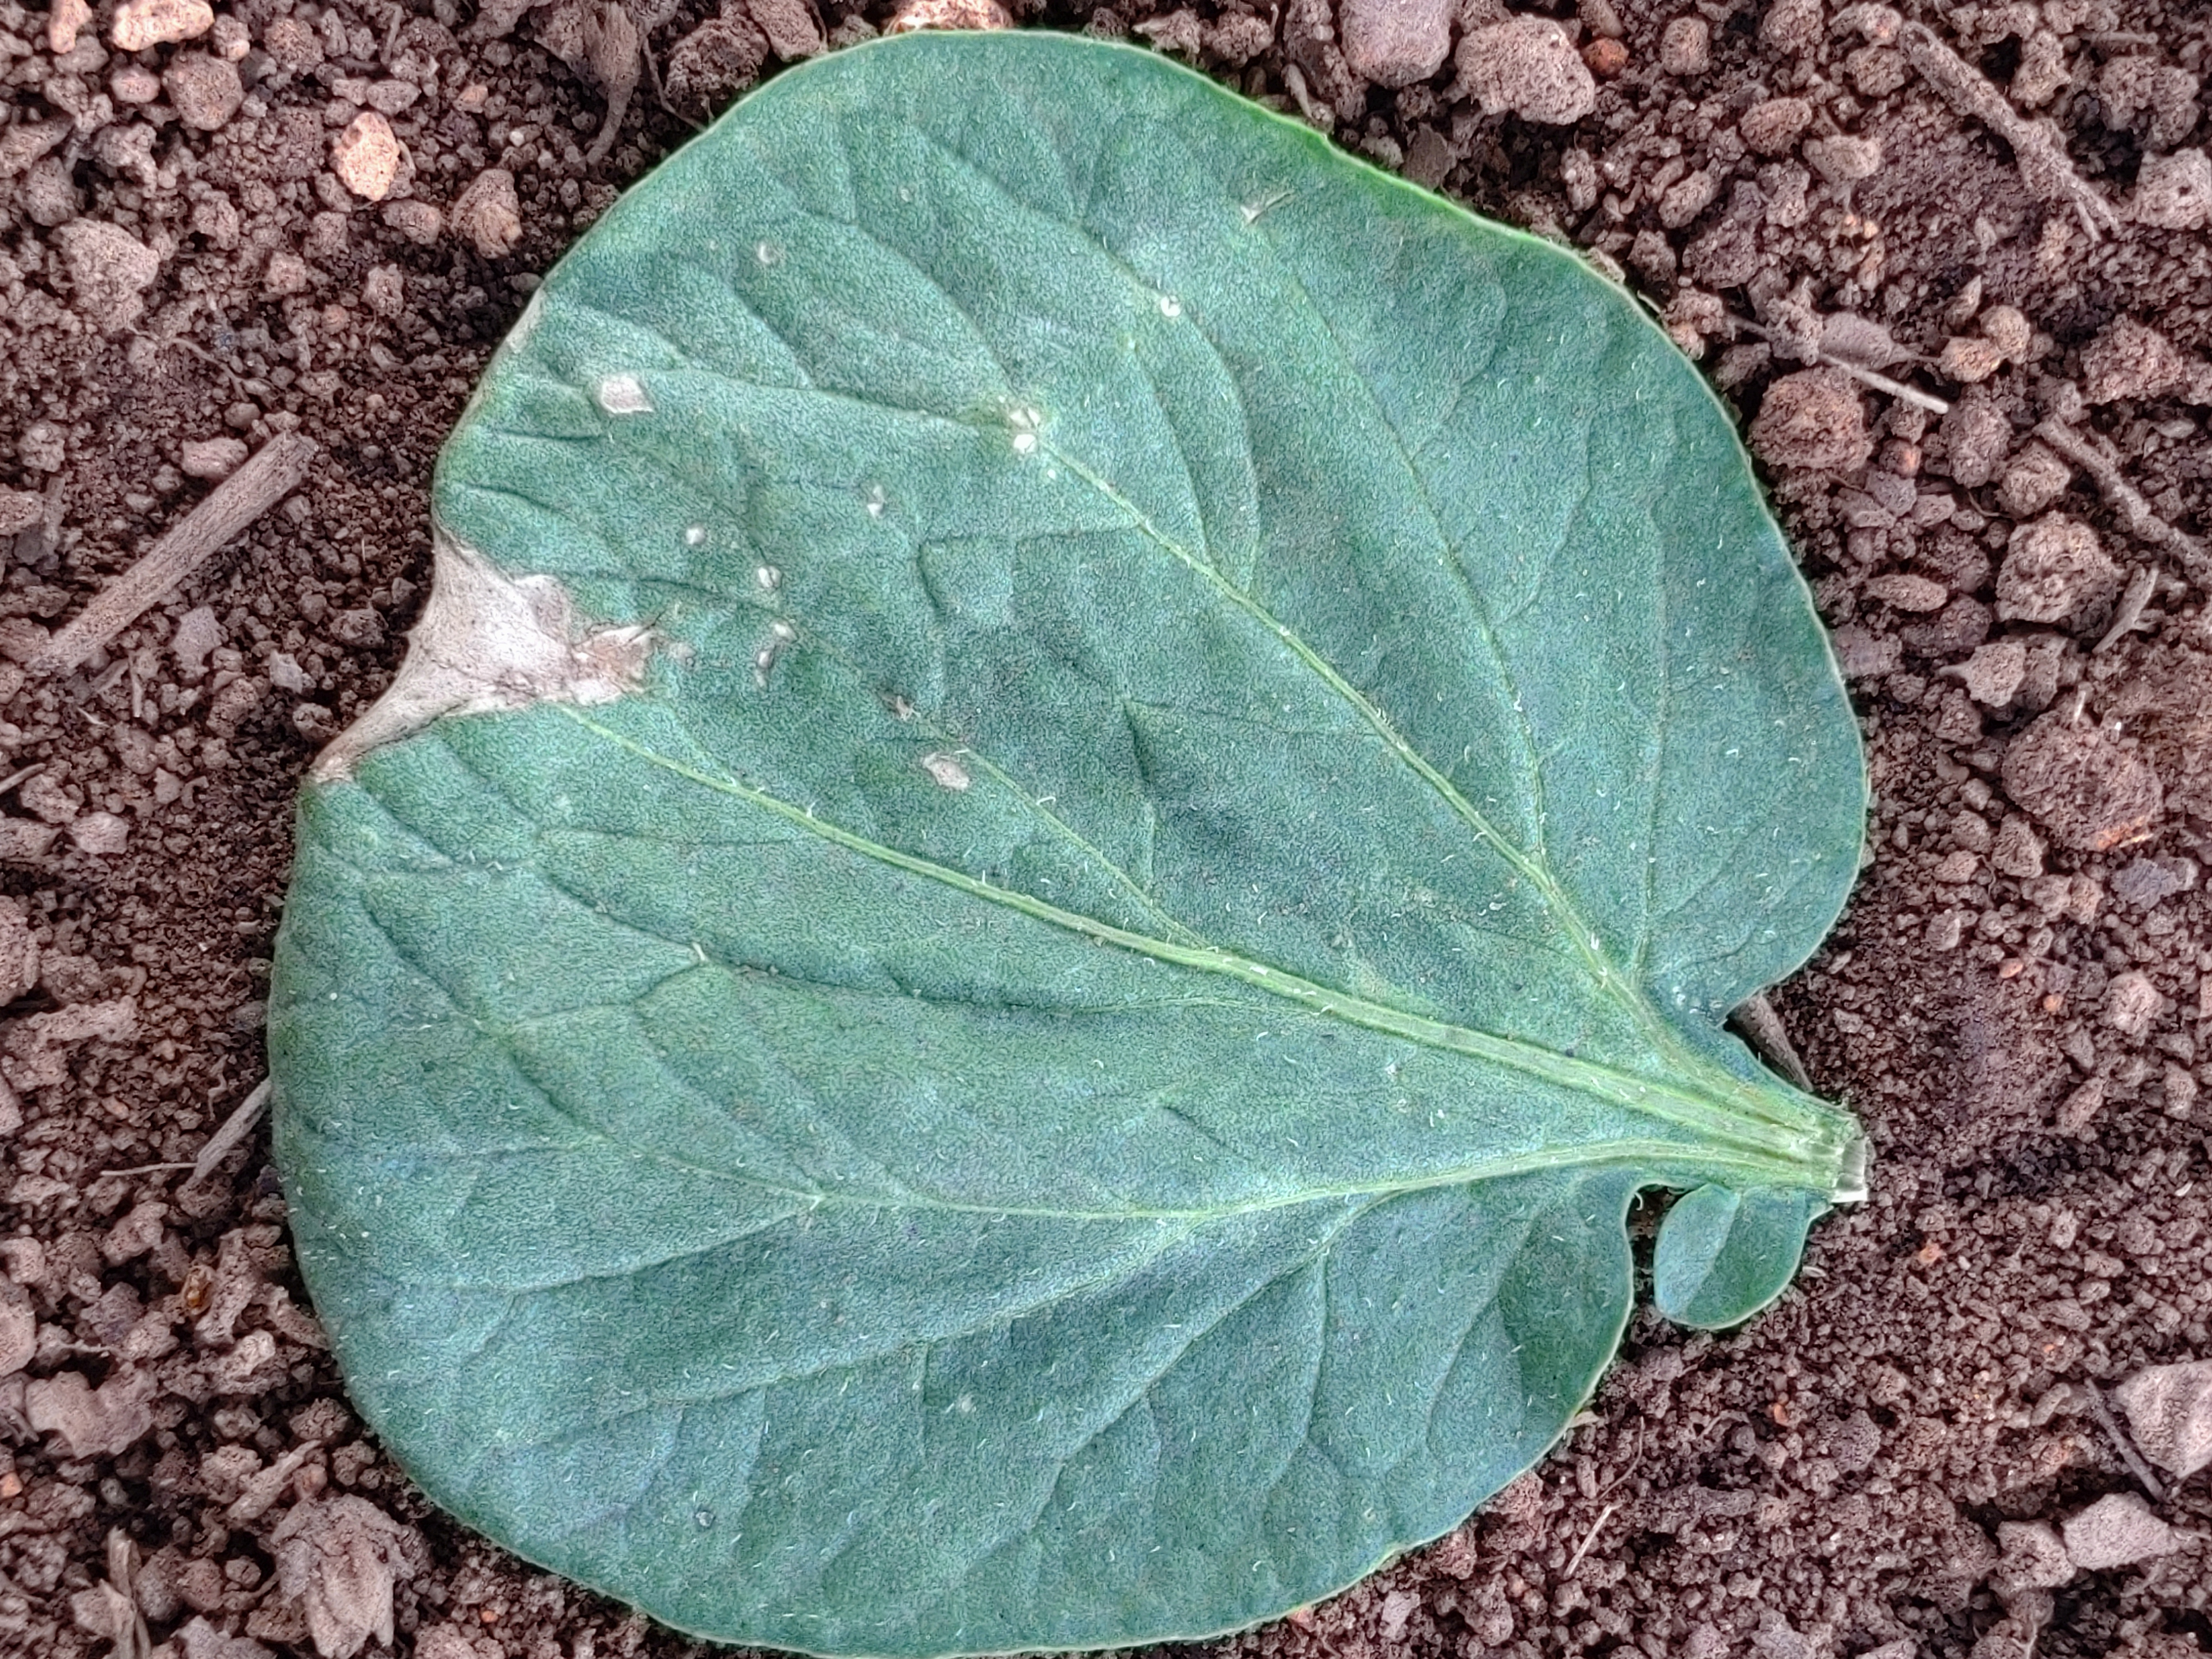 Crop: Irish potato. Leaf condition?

early blight
